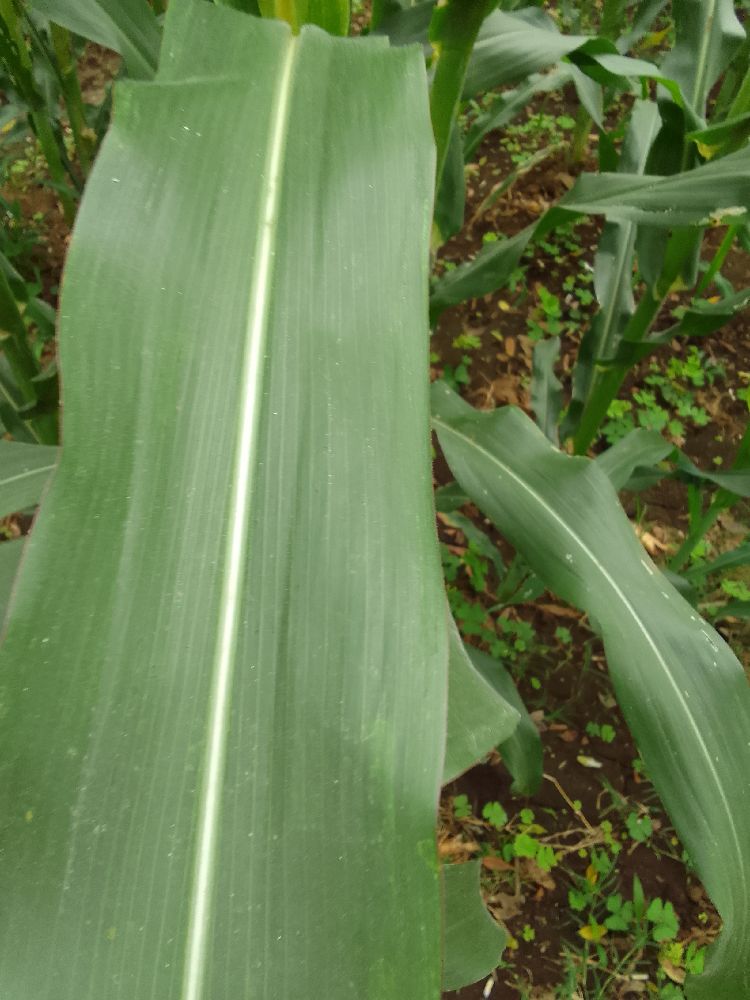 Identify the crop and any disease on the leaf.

maize, healthy
